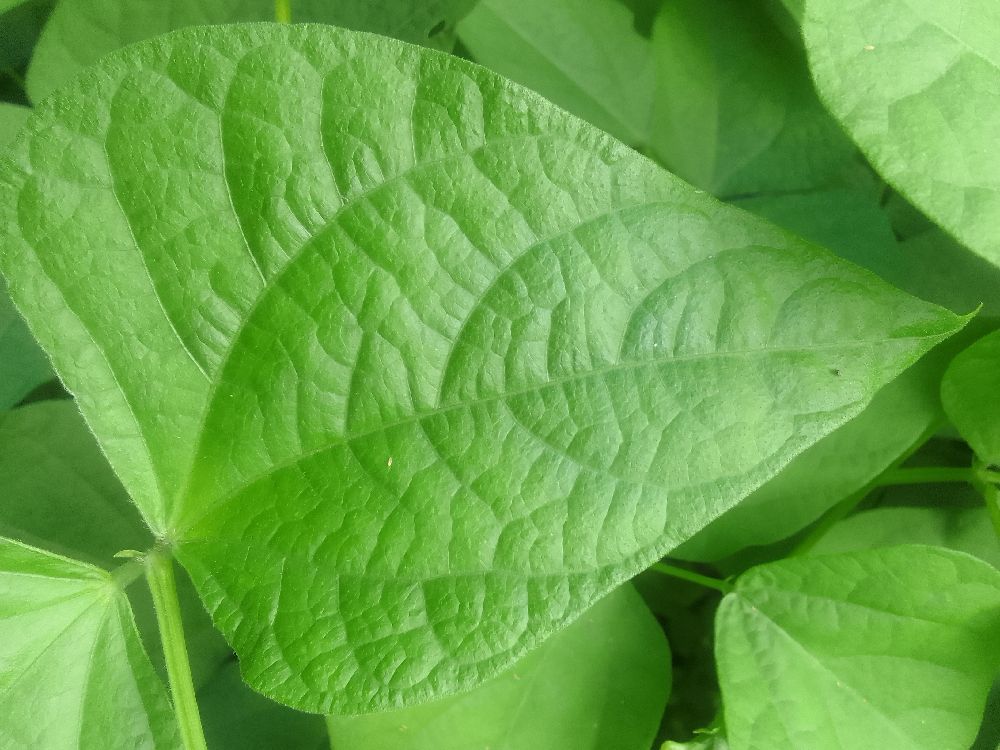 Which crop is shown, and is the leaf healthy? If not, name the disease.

common bean, healthy
